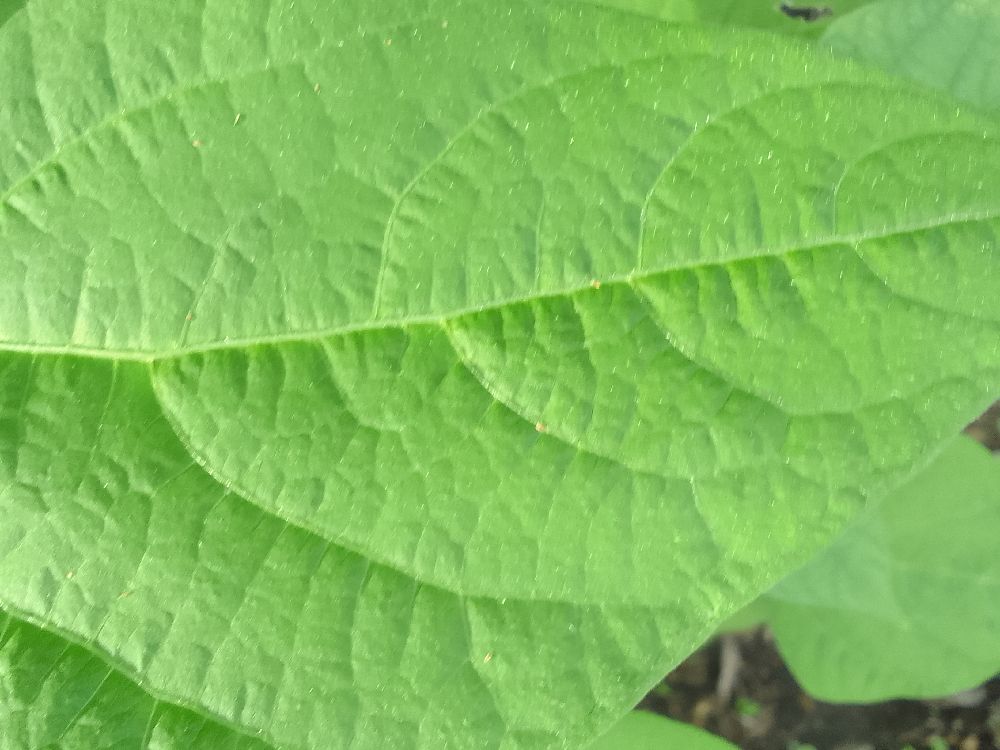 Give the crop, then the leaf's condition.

common bean, healthy
